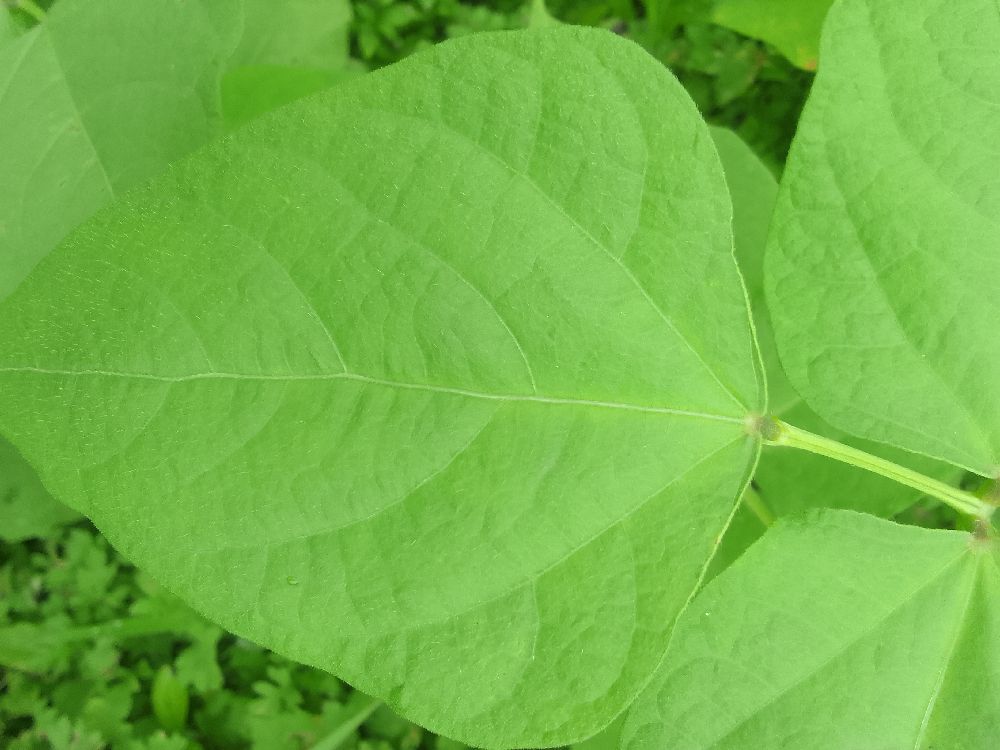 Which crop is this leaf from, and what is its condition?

common bean, healthy
